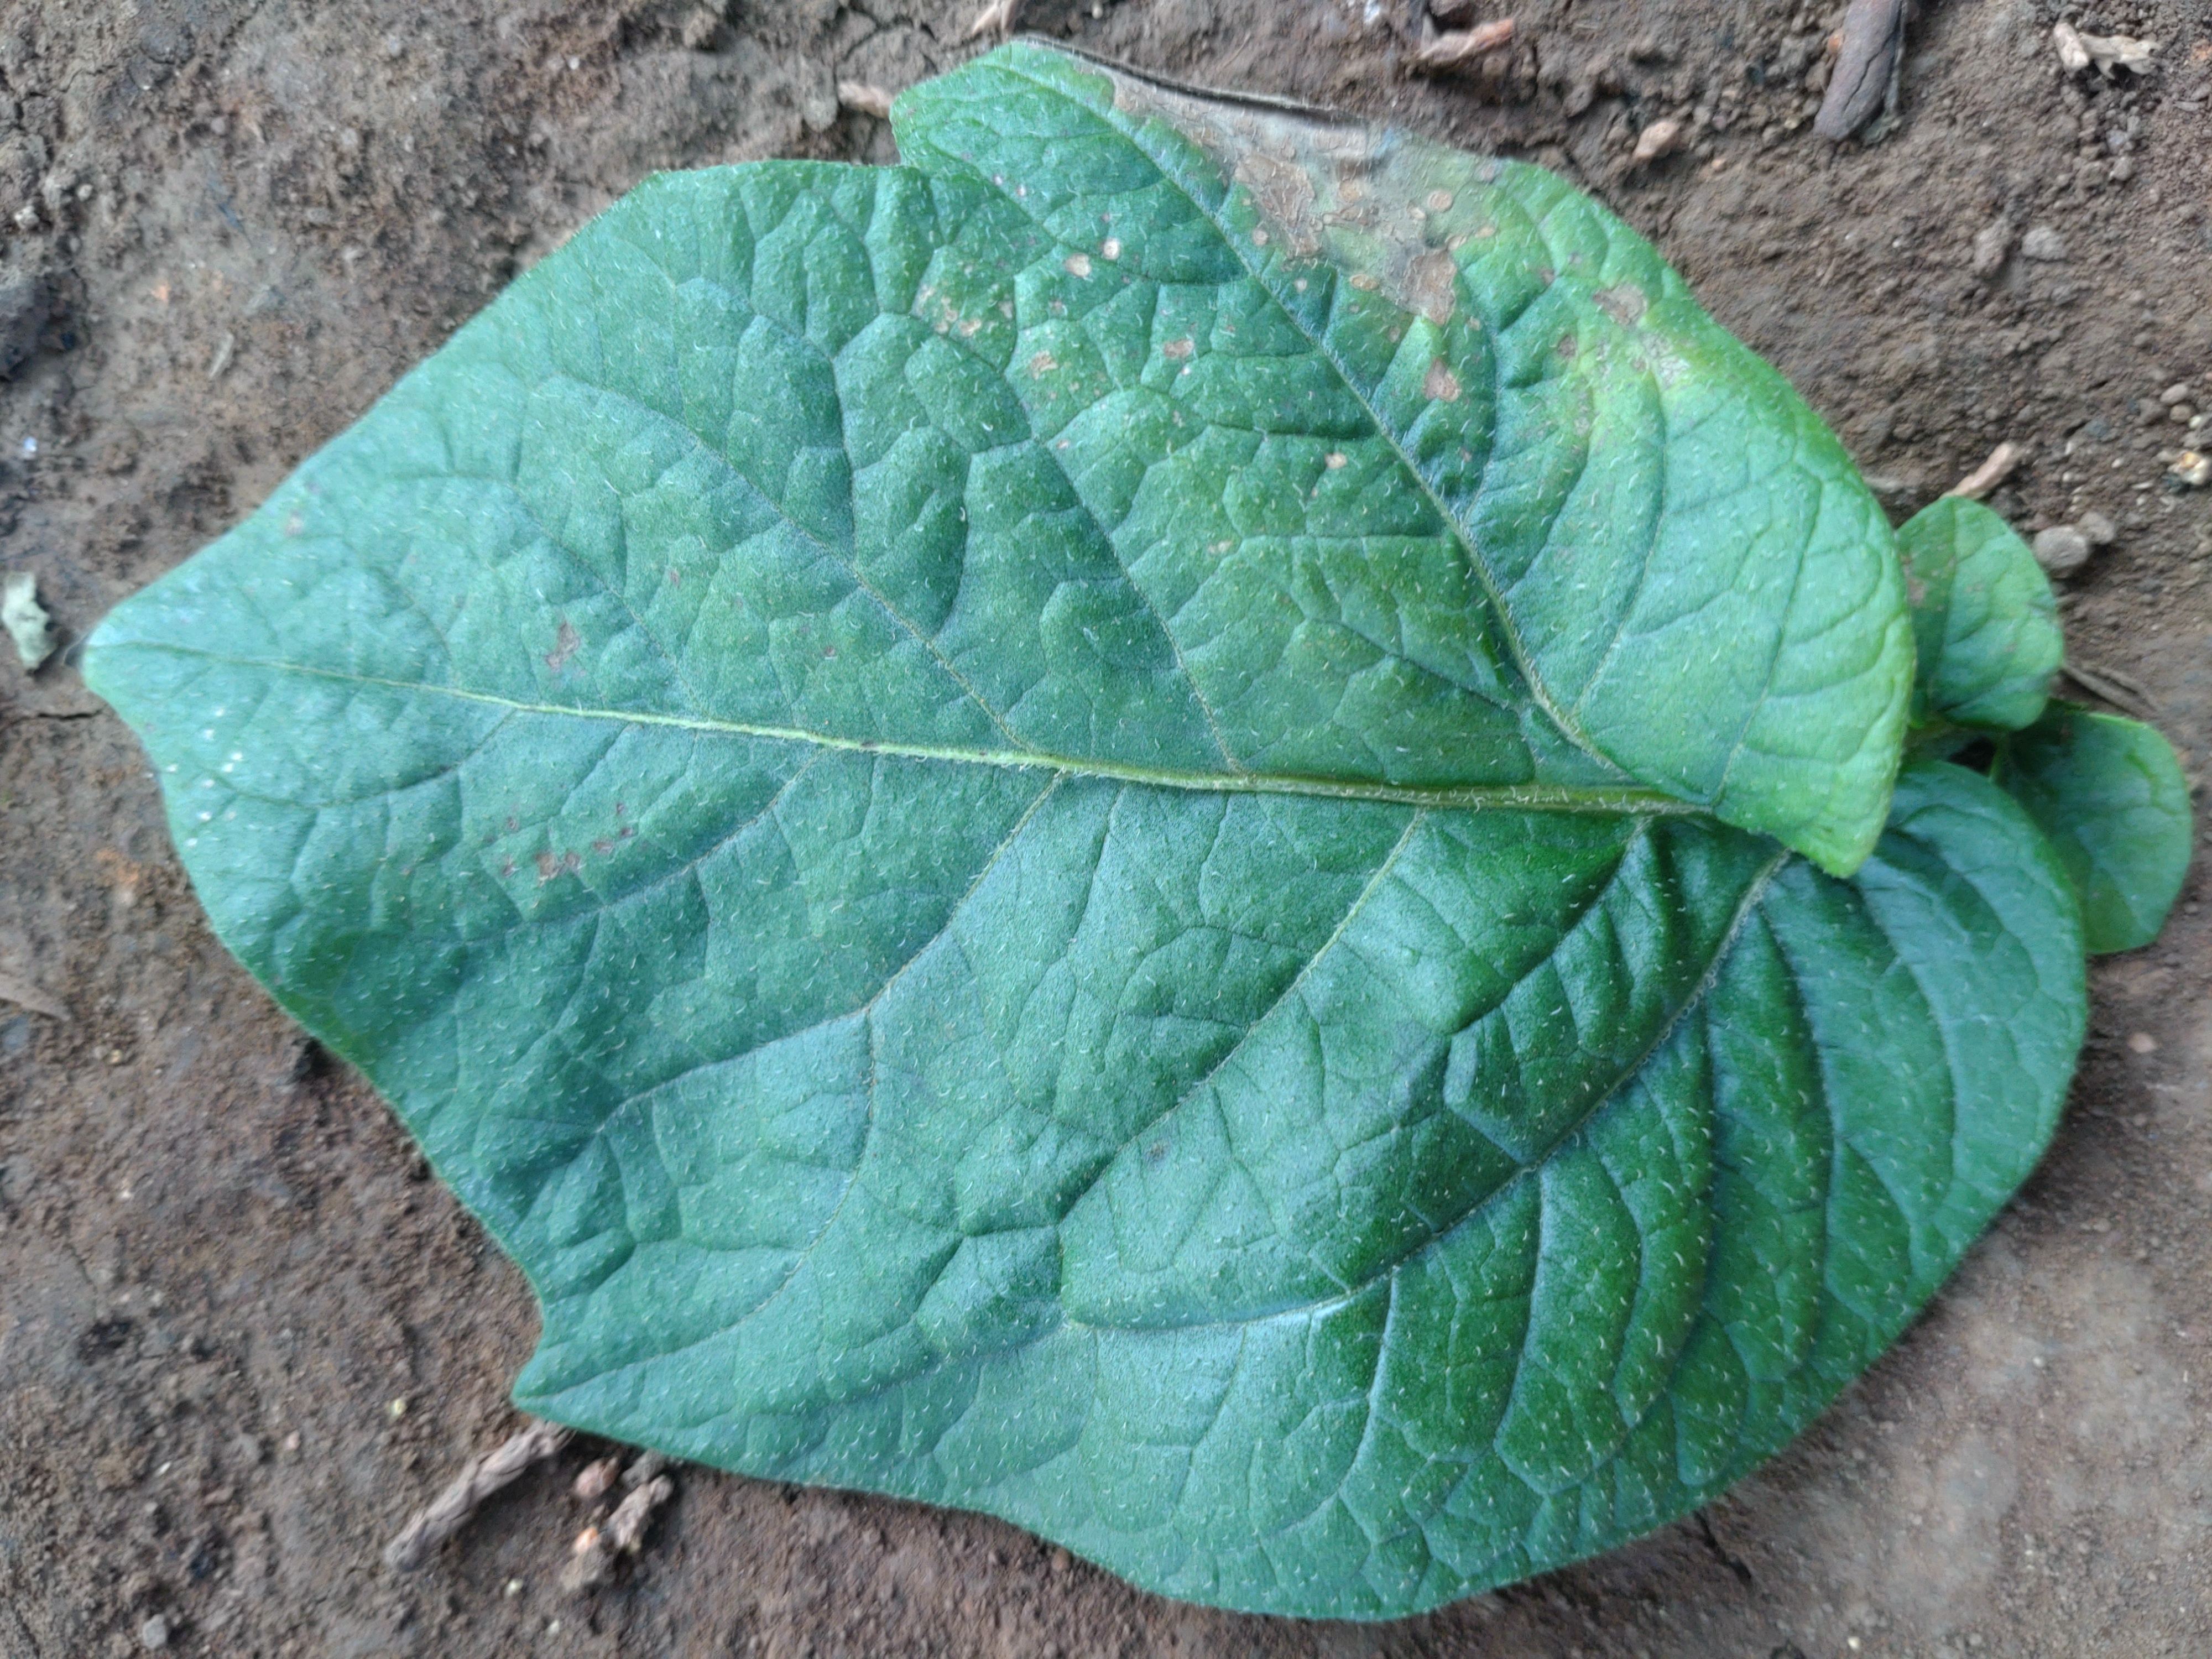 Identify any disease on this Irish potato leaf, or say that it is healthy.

early blight
